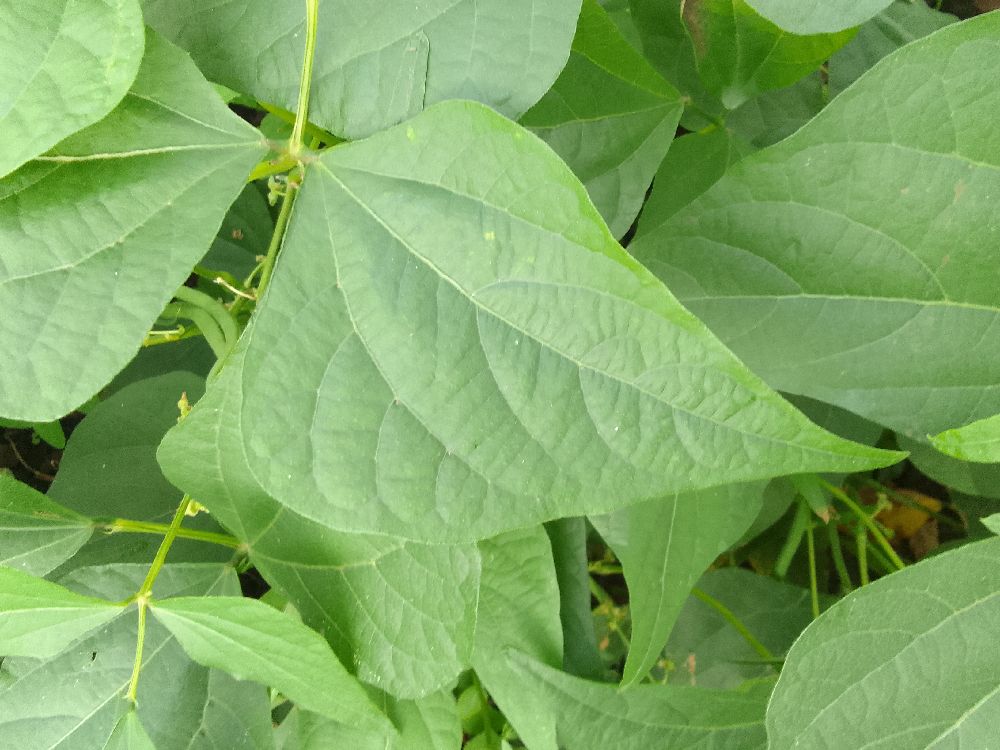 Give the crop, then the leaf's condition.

common bean, healthy
